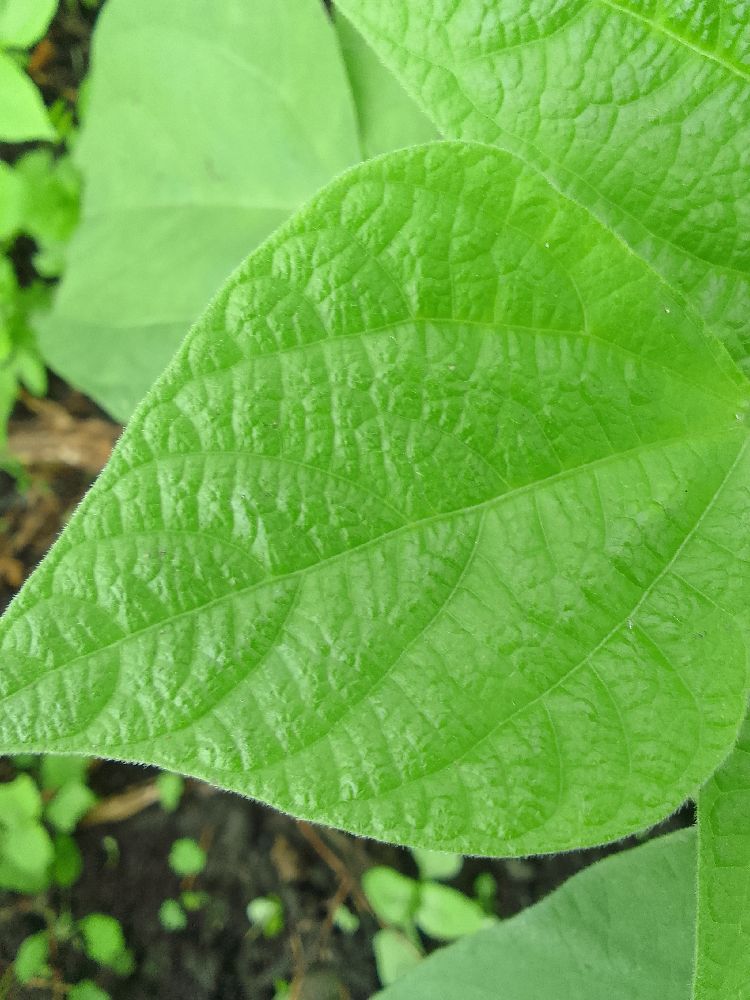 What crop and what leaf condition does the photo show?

common bean, healthy
